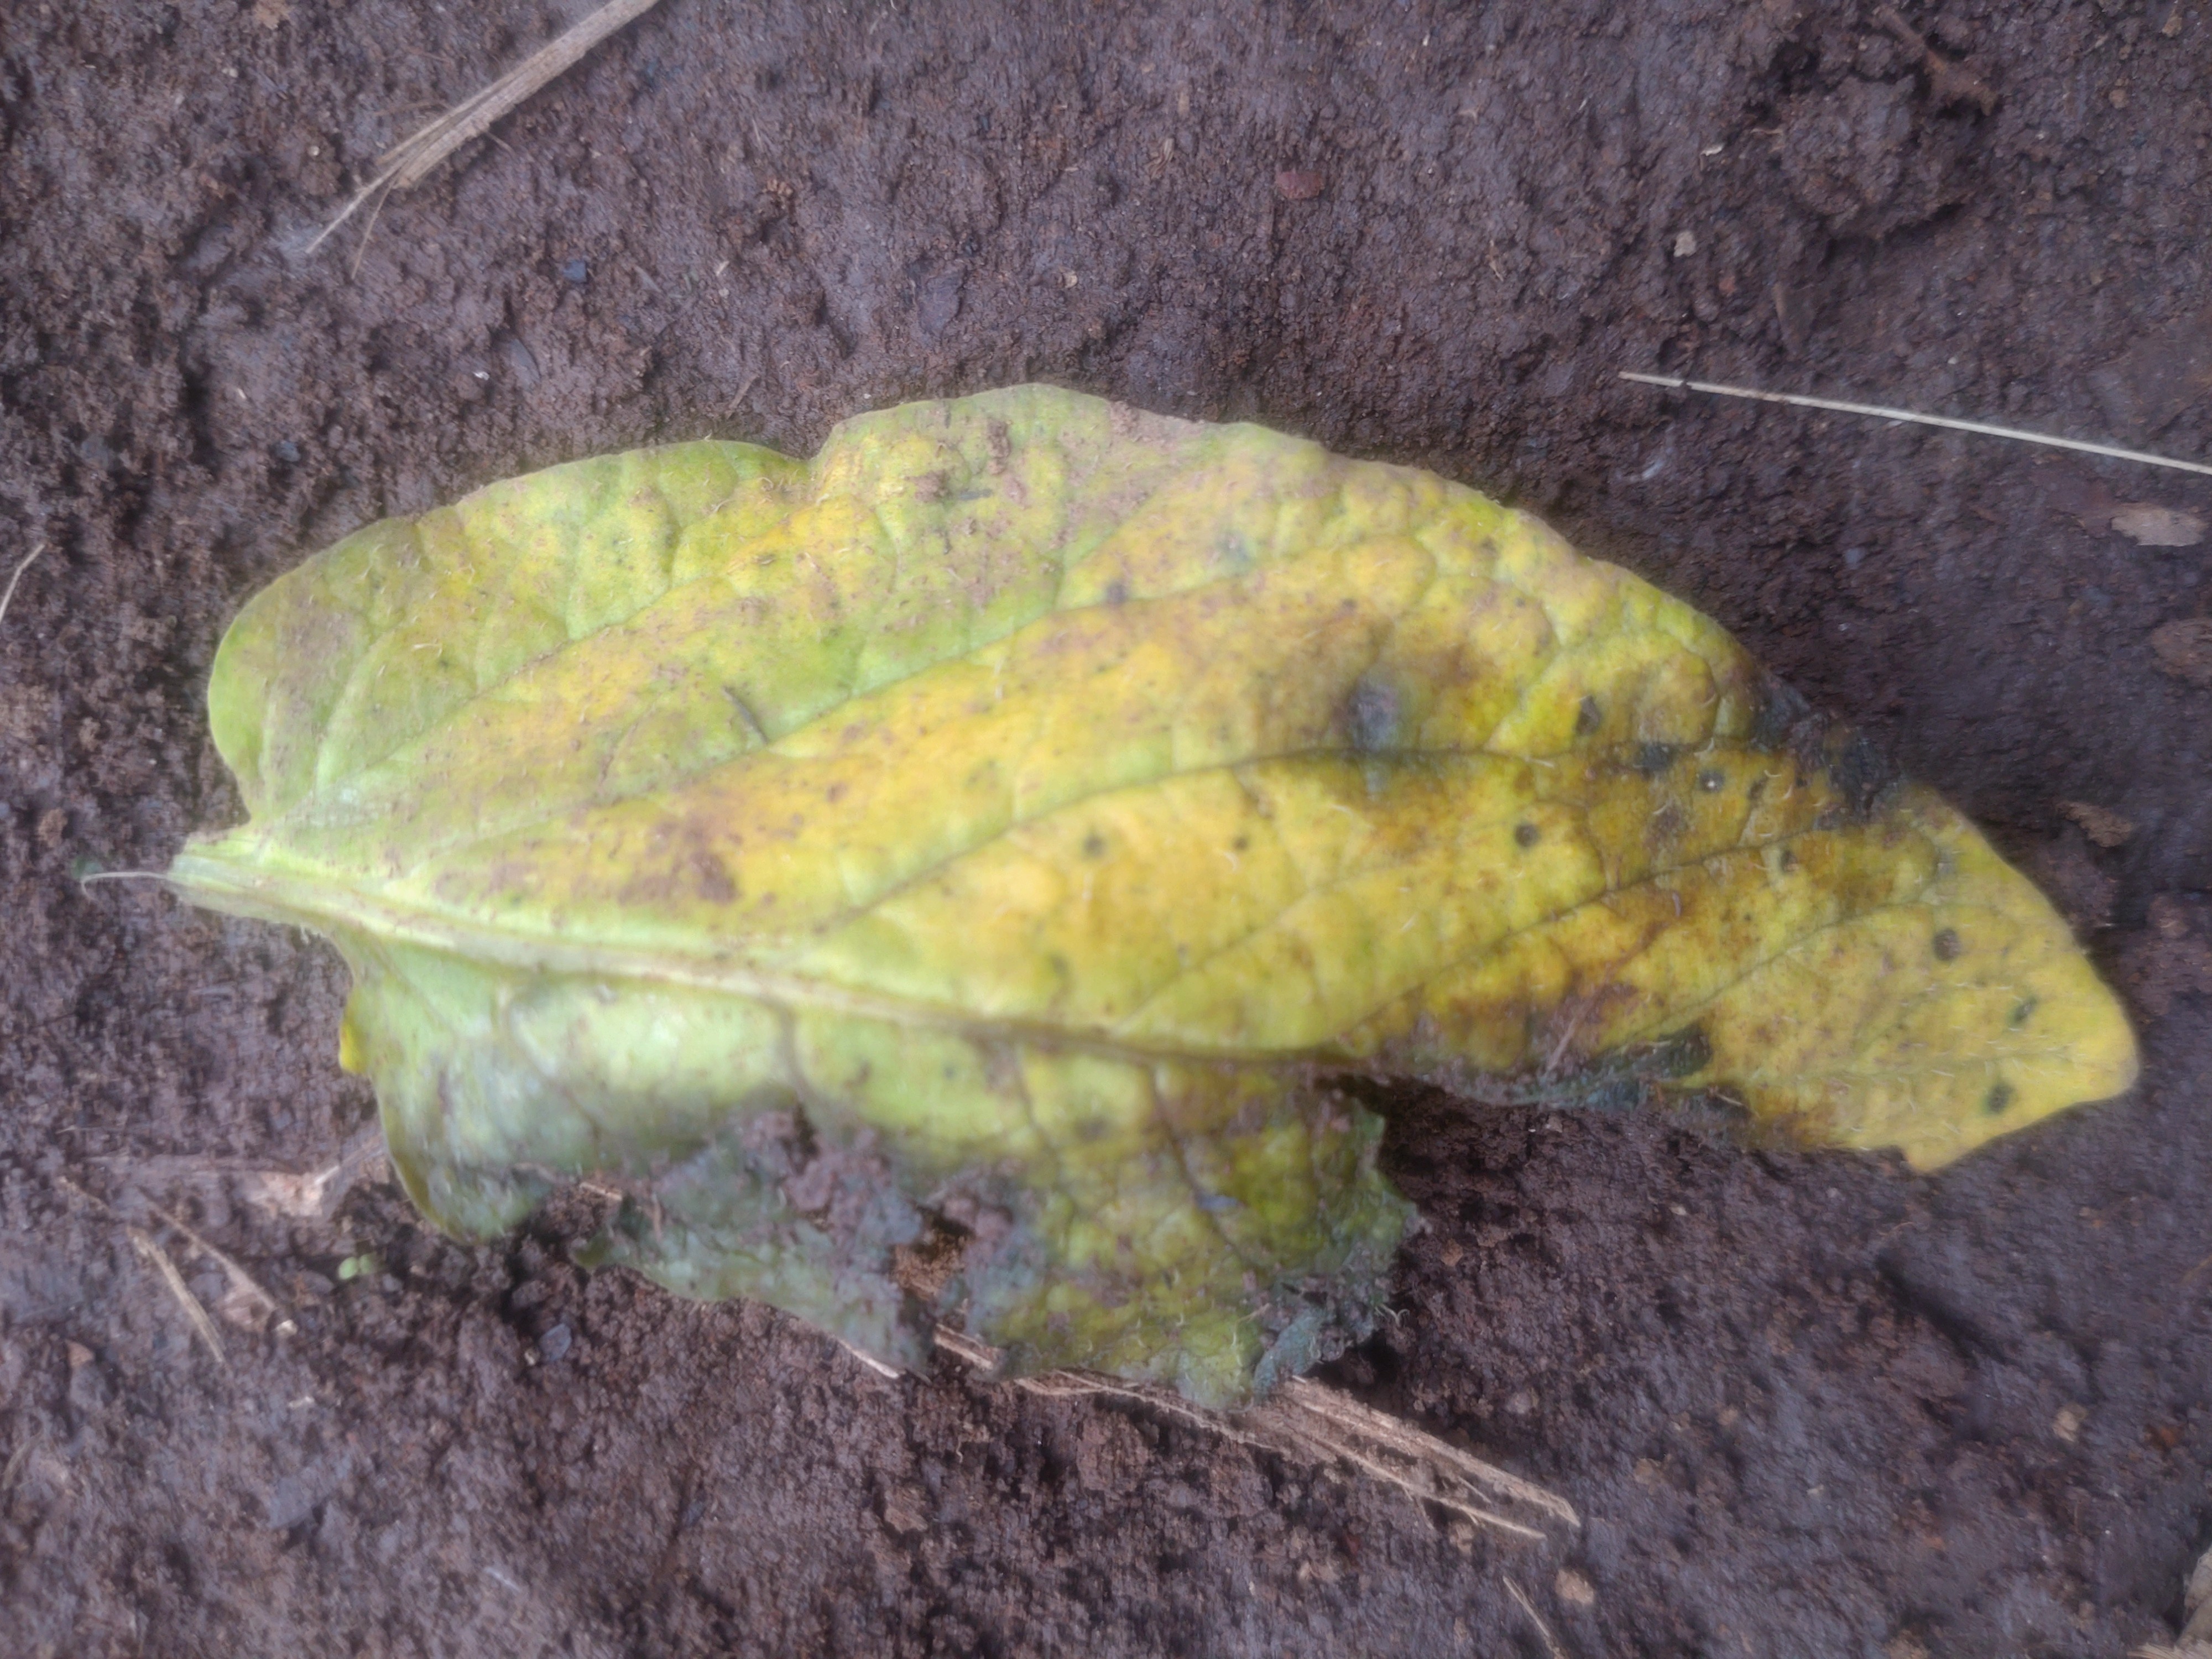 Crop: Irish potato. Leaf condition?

late blight
